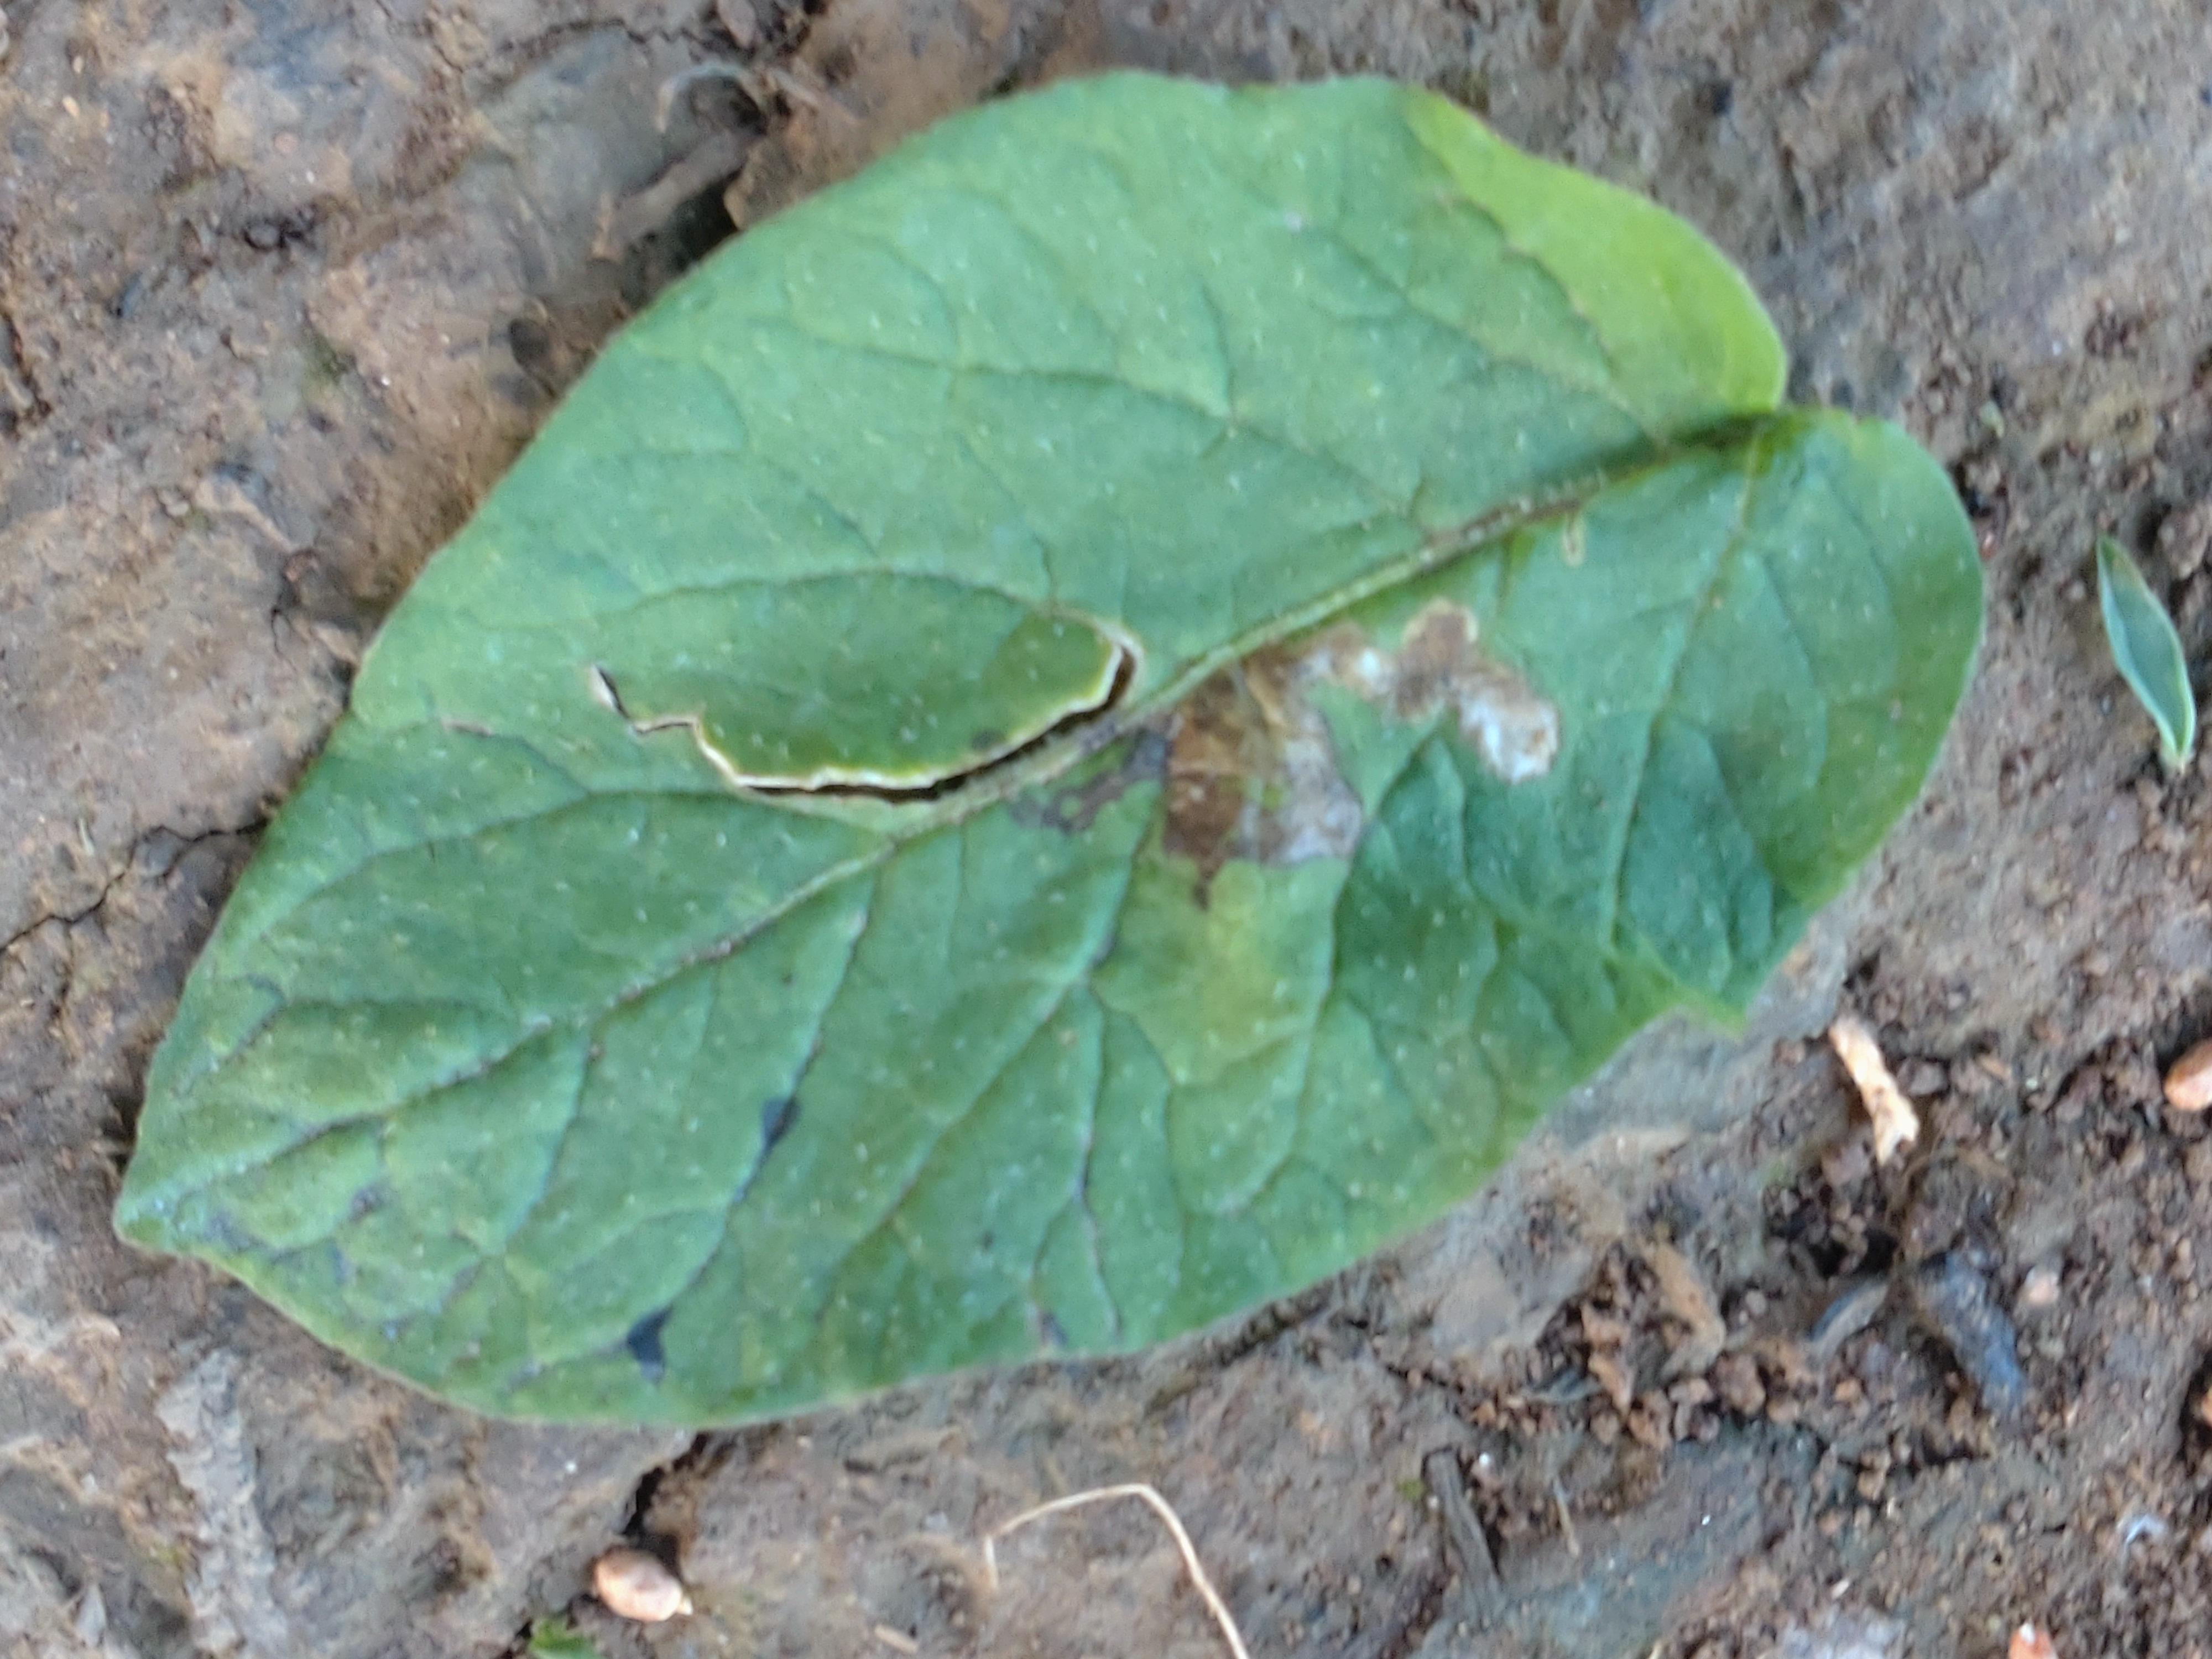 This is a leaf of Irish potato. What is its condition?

early blight
